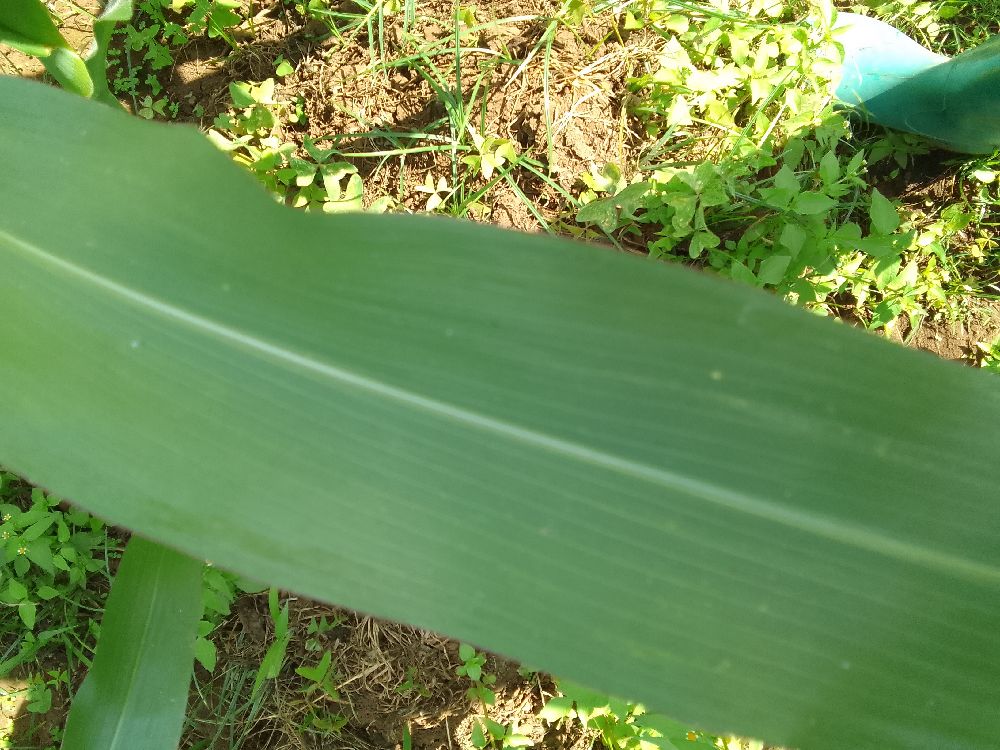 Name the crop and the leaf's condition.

maize, healthy
